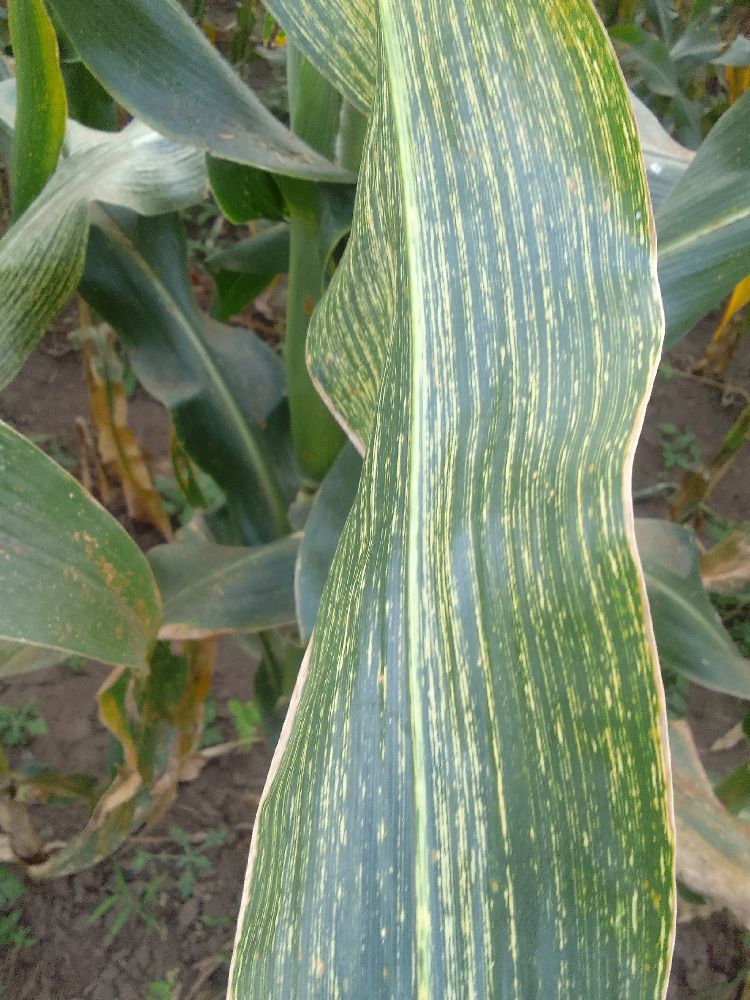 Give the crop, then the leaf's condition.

maize, maize streak virus
